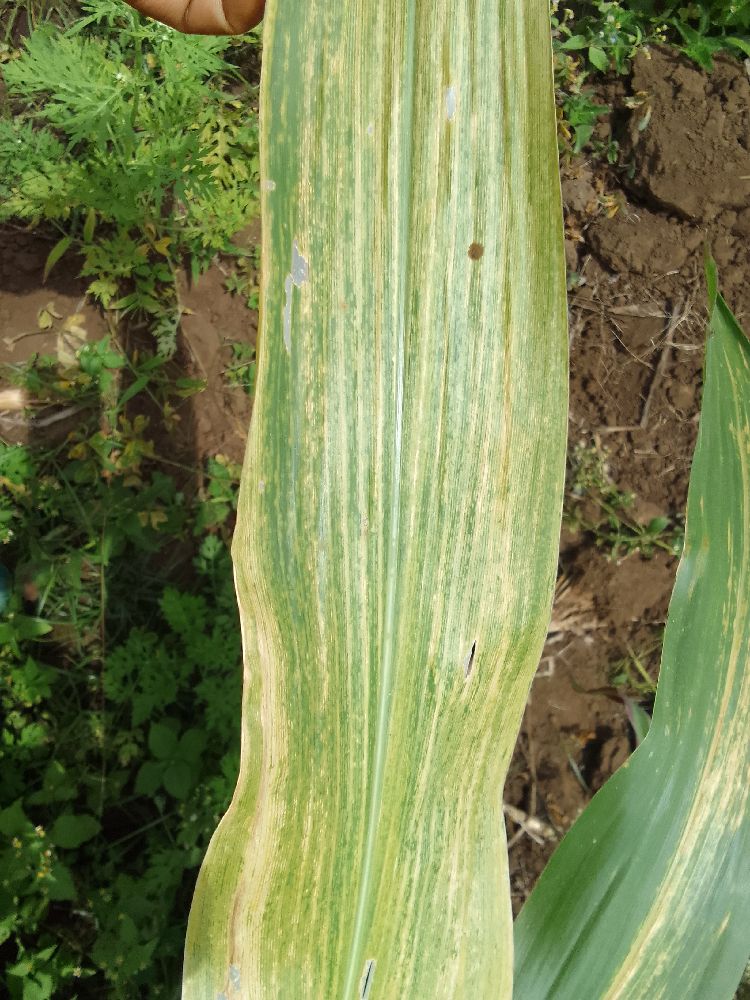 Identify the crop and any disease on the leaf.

maize, maize lethal necrosis
